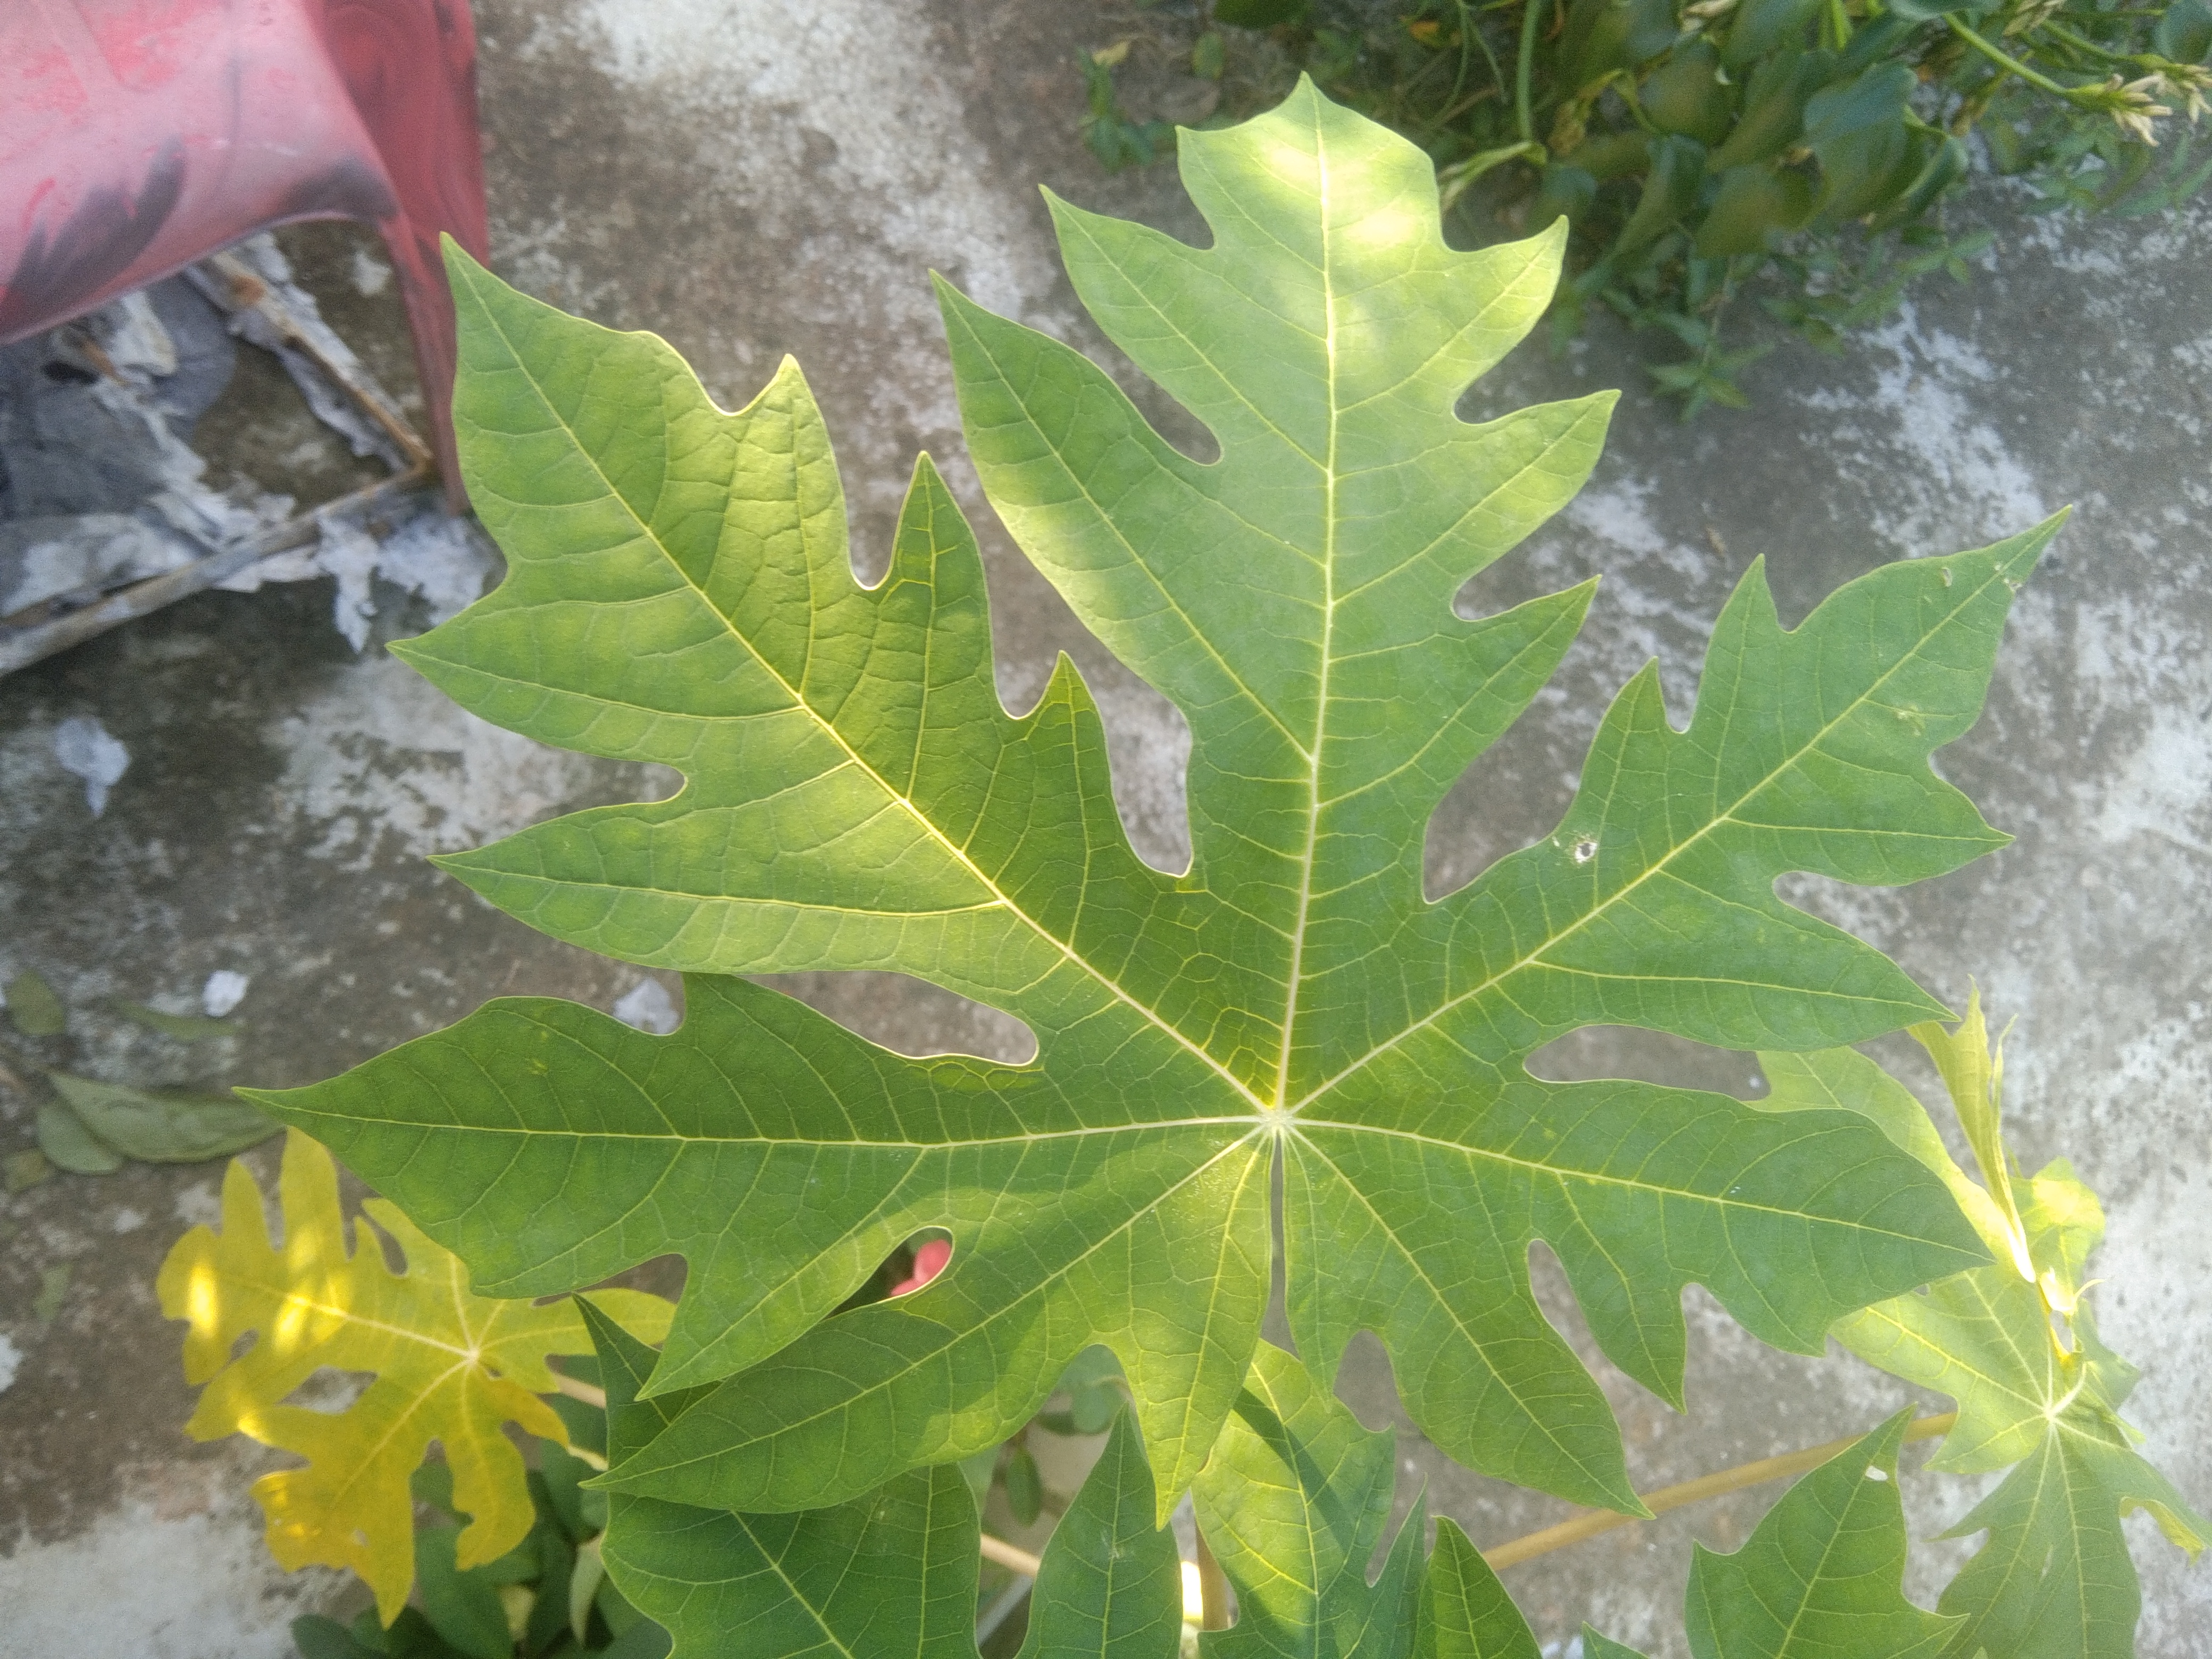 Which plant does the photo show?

papaya
